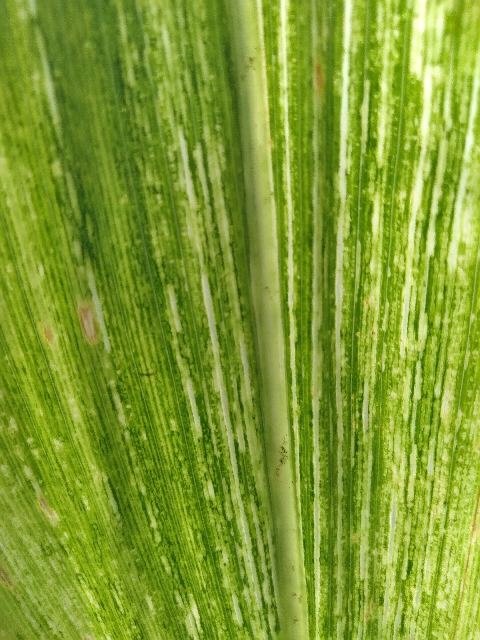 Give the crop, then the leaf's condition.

maize, maize streak virus
